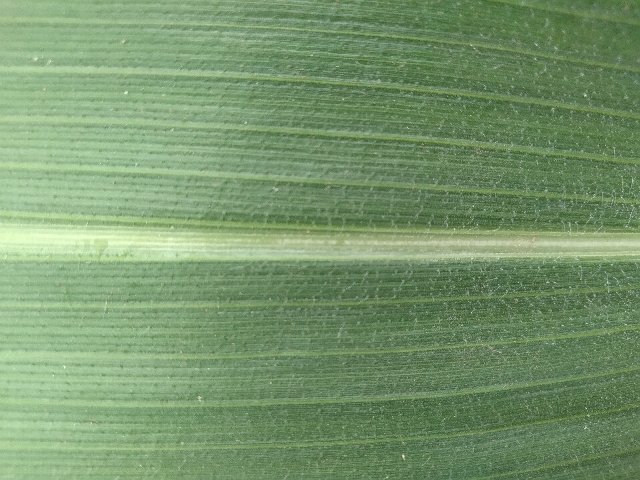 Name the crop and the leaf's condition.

maize, healthy
